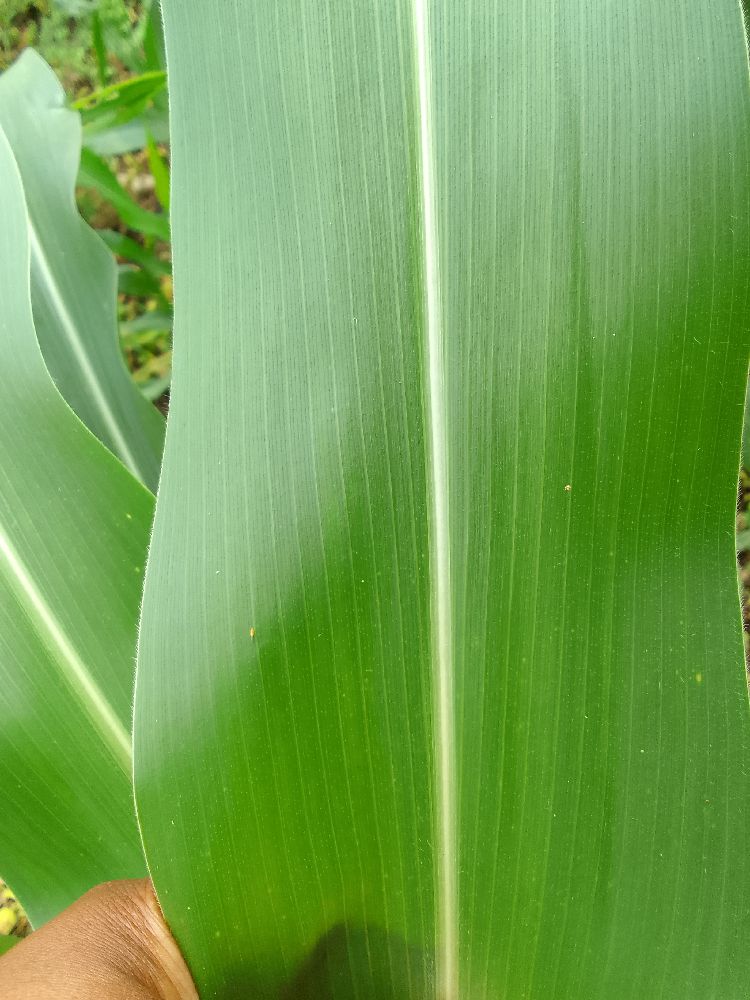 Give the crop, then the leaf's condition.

maize, healthy
